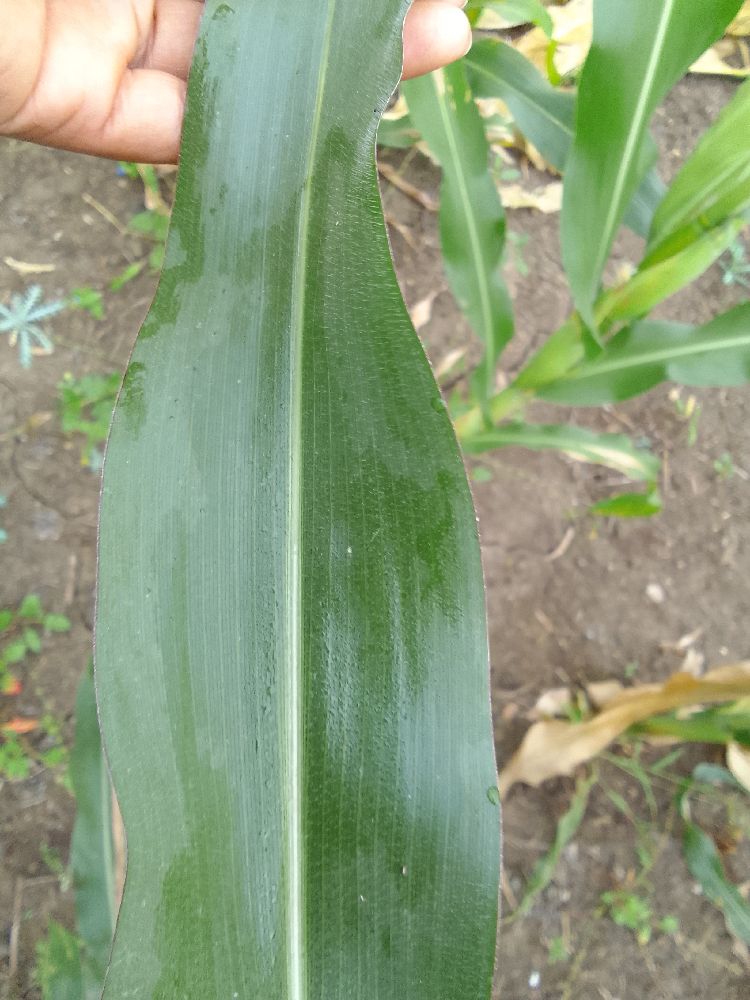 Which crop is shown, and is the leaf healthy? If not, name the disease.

maize, healthy
